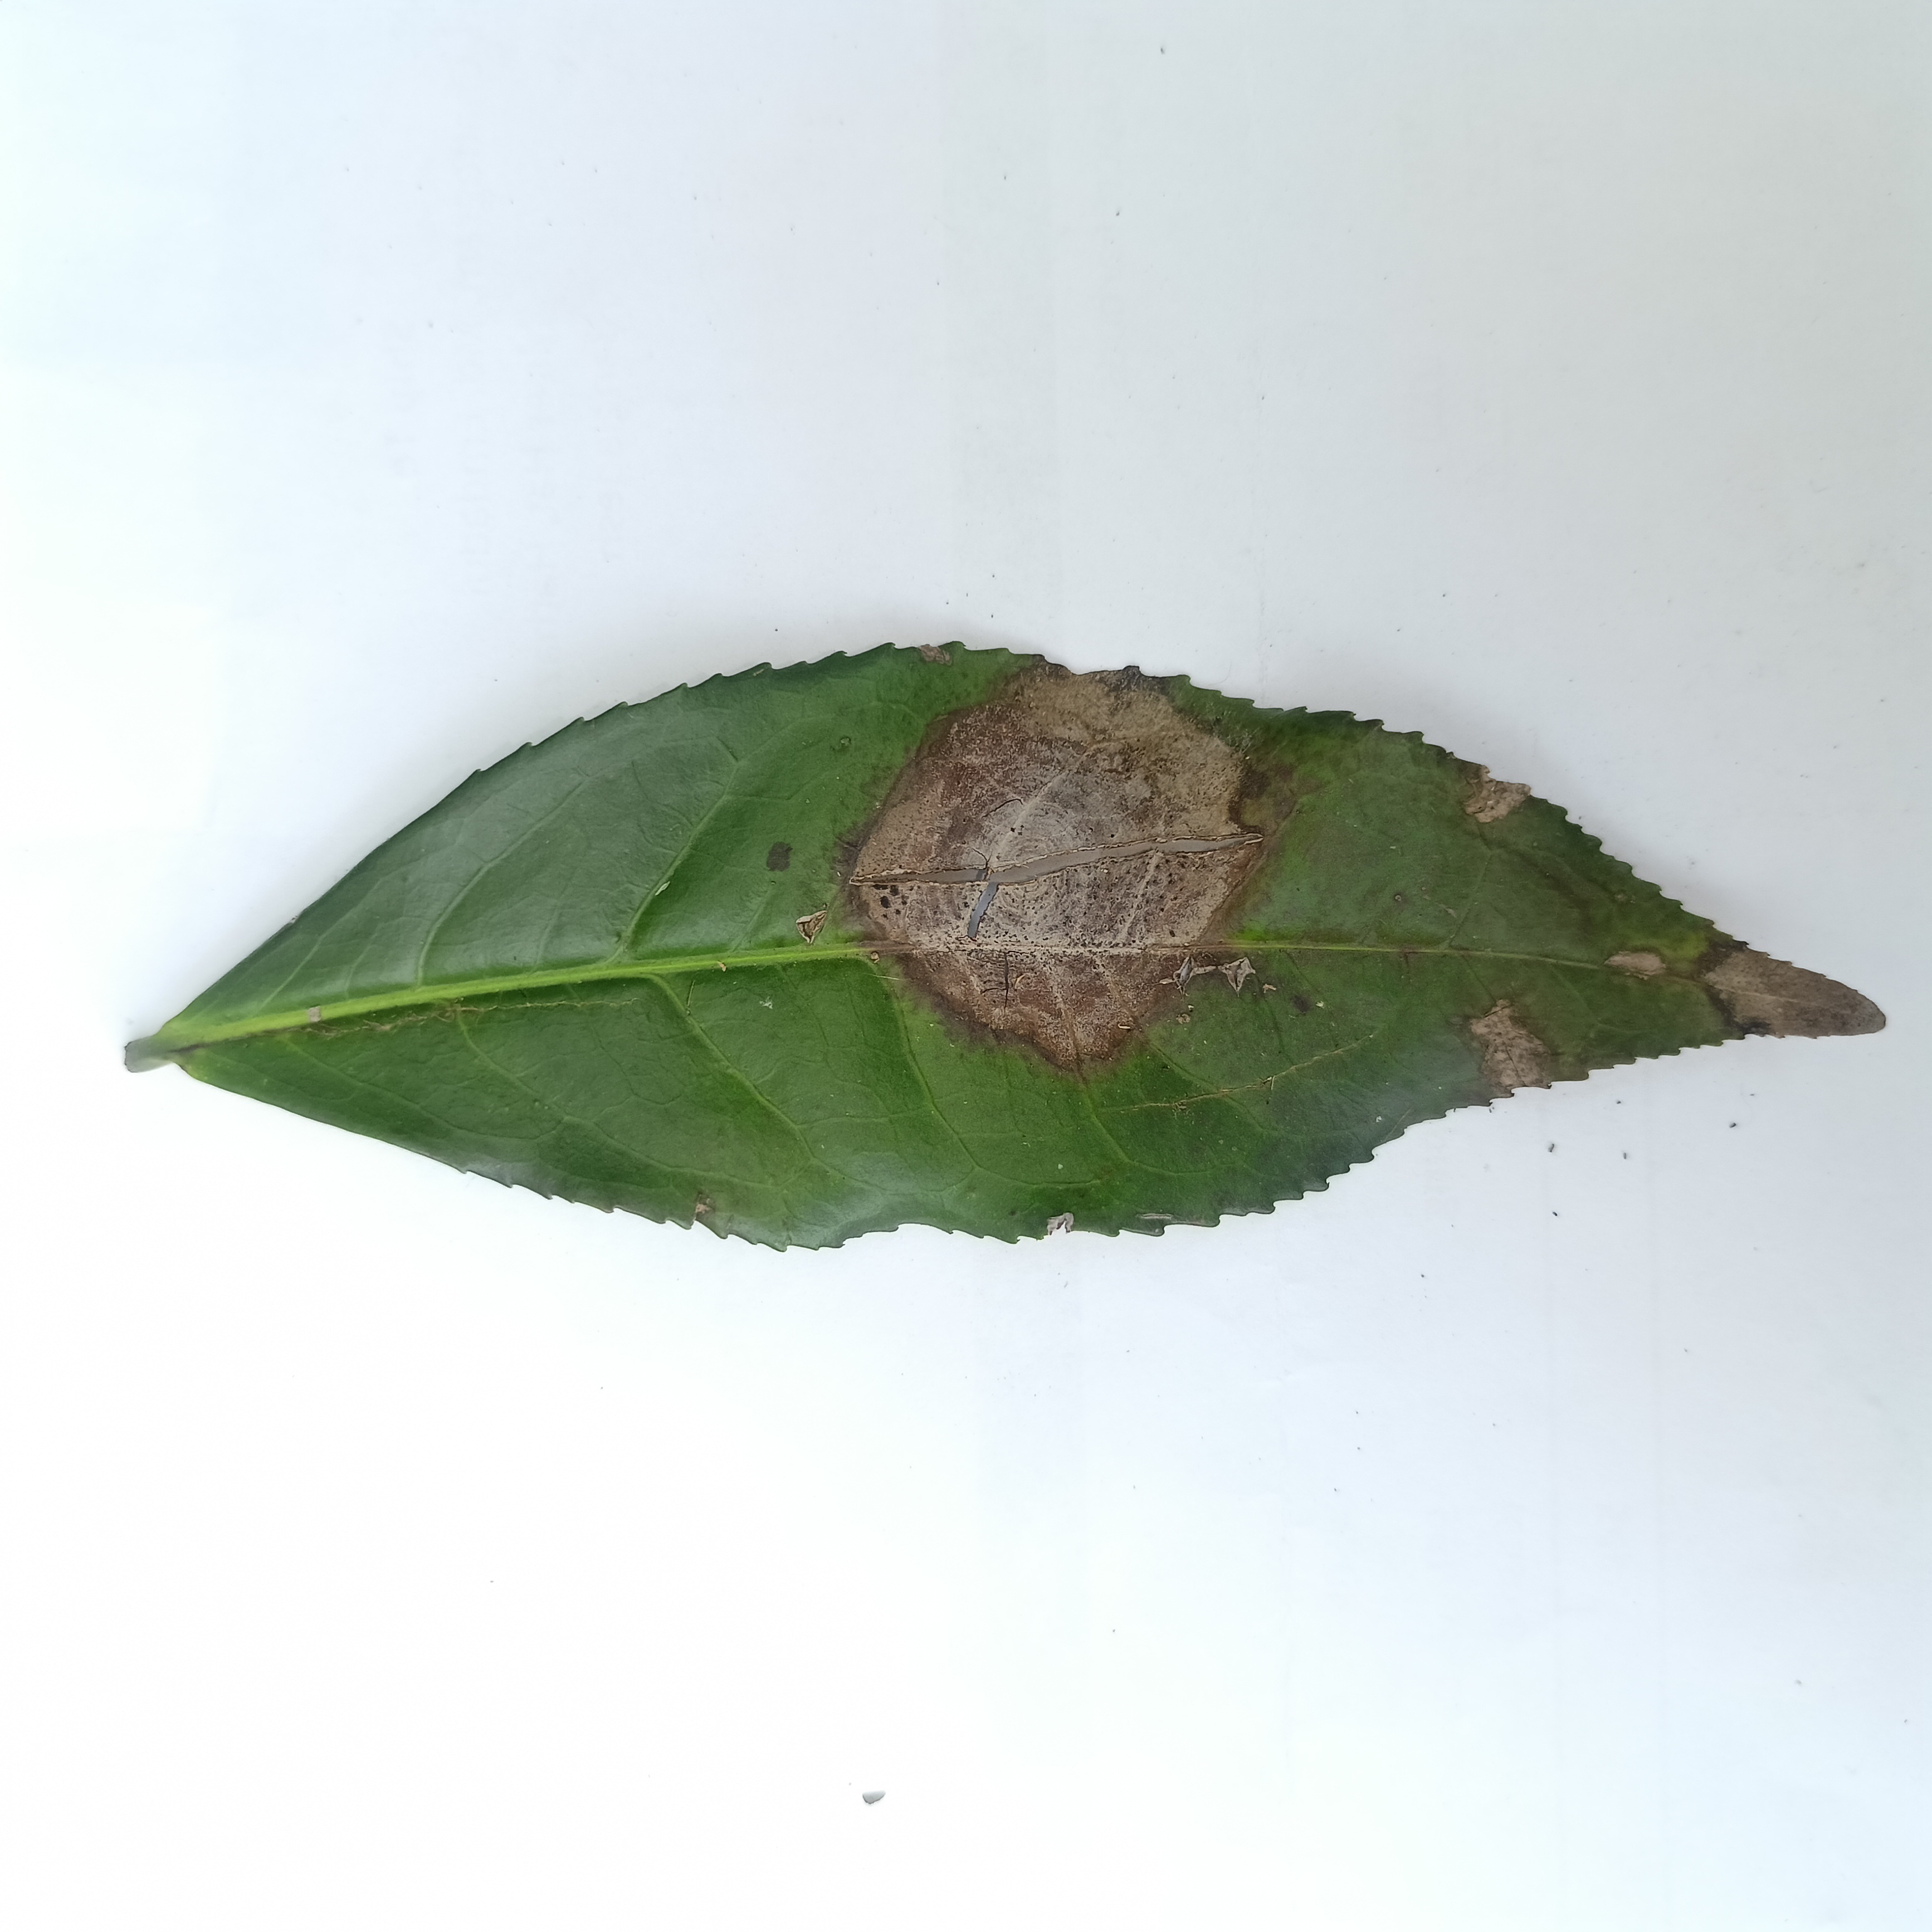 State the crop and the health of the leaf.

tea, brown blight
